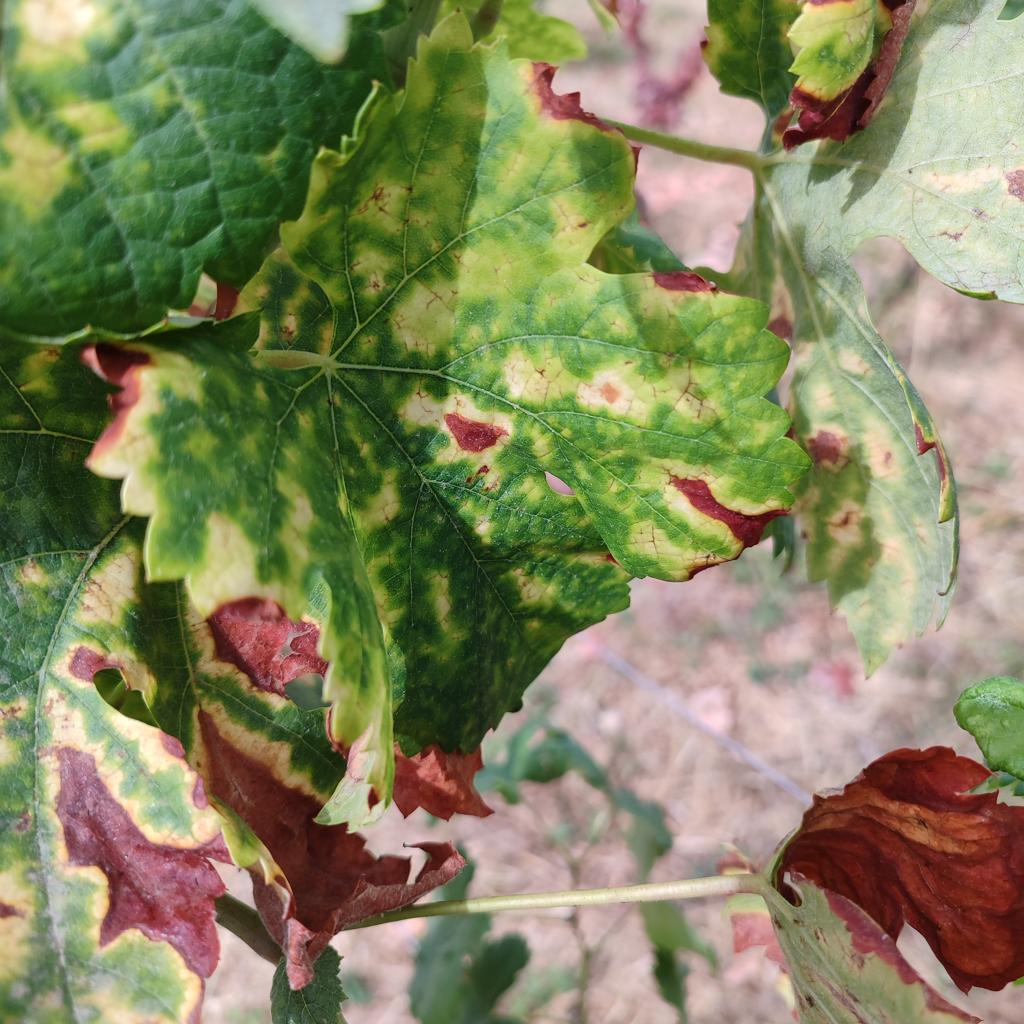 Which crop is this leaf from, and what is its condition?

grapevine, esca complex
